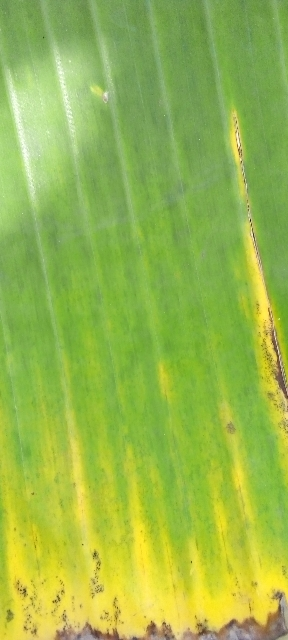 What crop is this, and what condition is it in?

banana, fusarium wilt race 1
